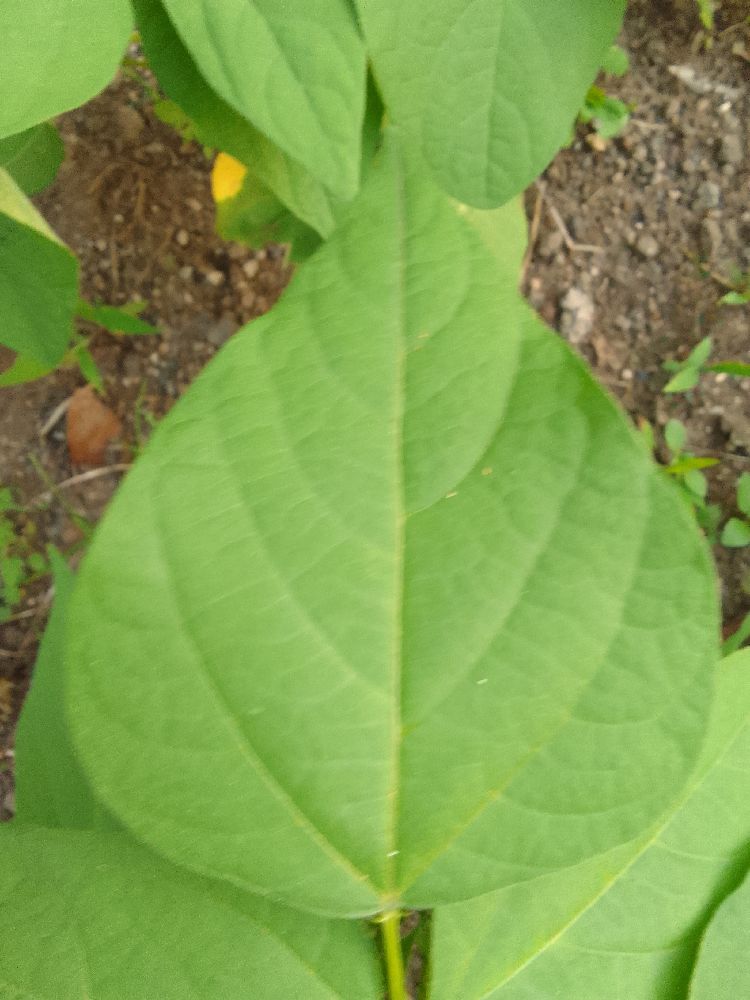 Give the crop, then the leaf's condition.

common bean, healthy
